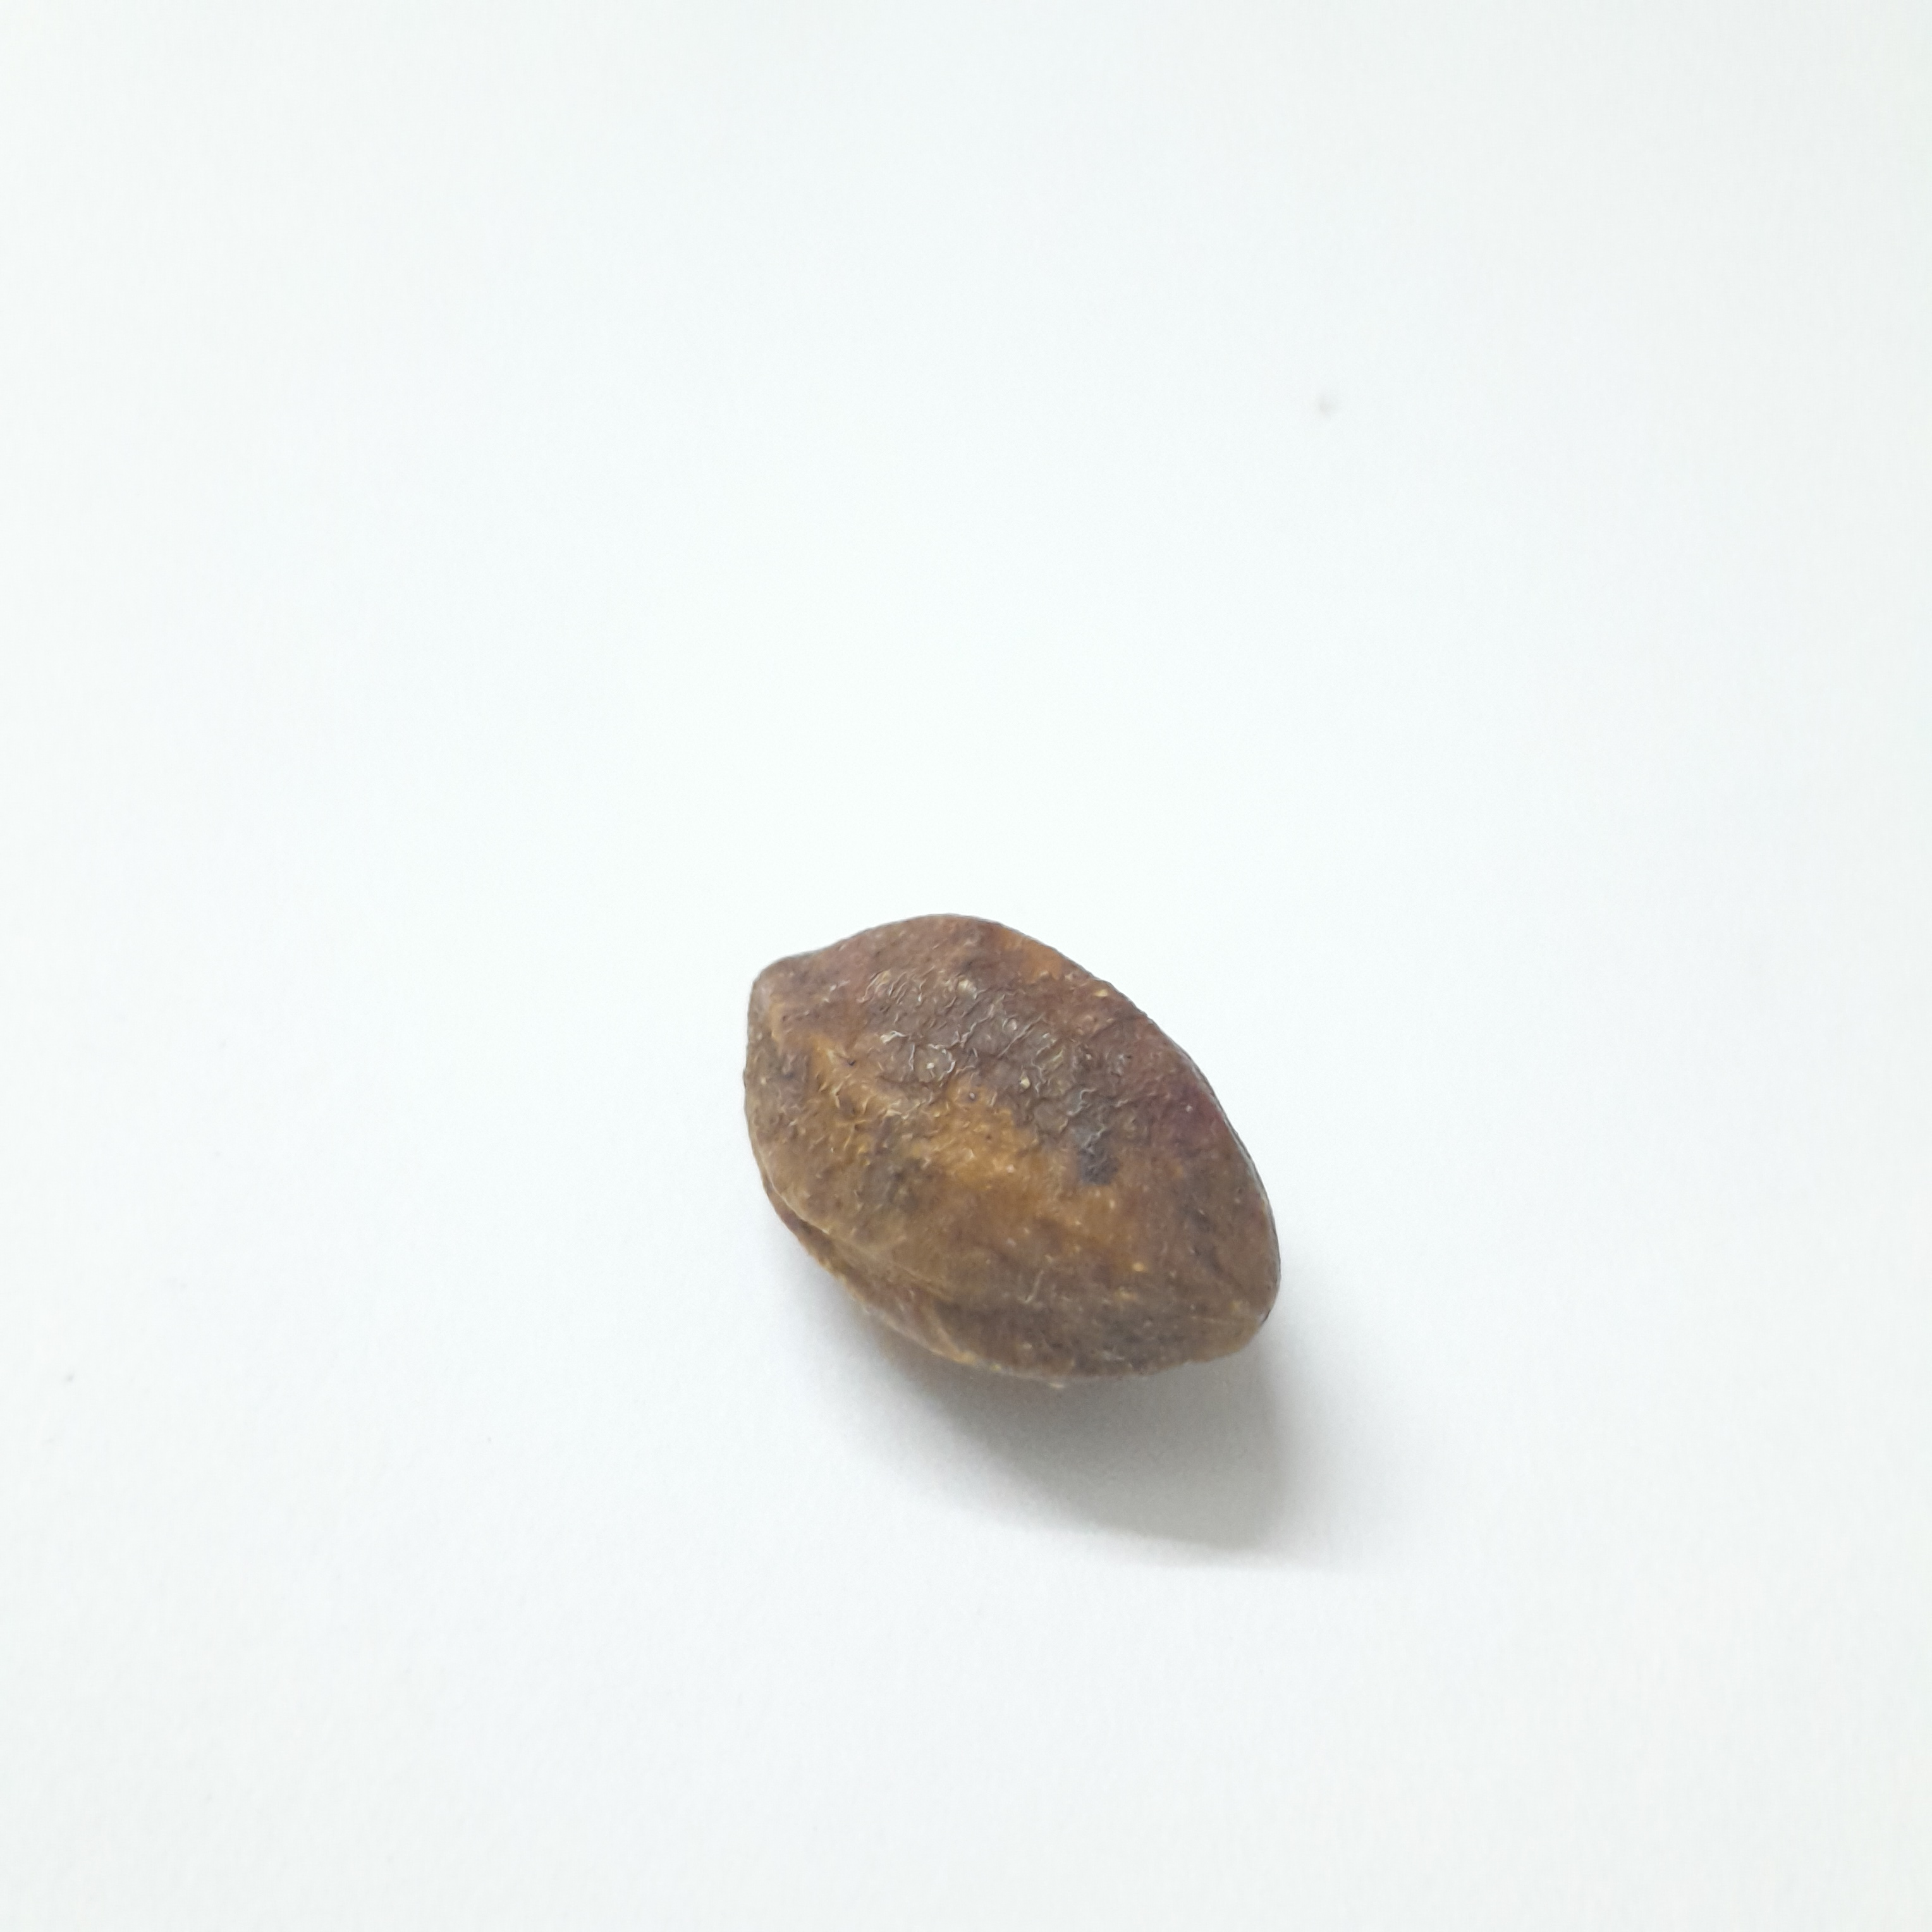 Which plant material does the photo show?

hirdaa
